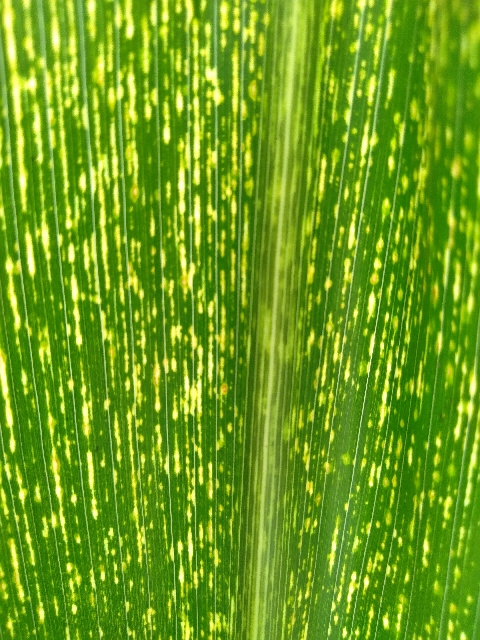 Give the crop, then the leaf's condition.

maize, maize streak virus
